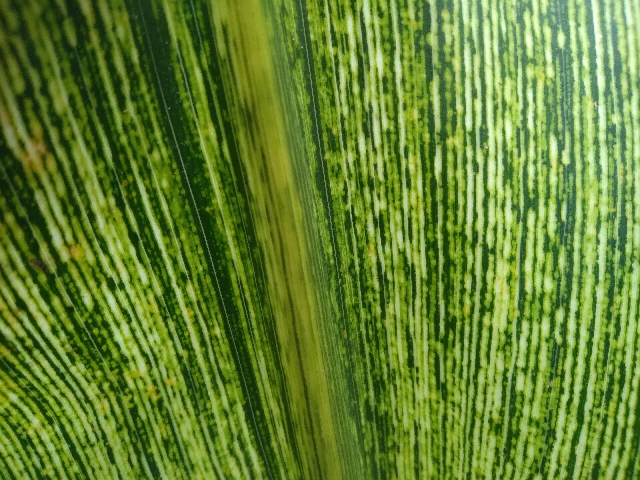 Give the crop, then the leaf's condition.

maize, maize streak virus
